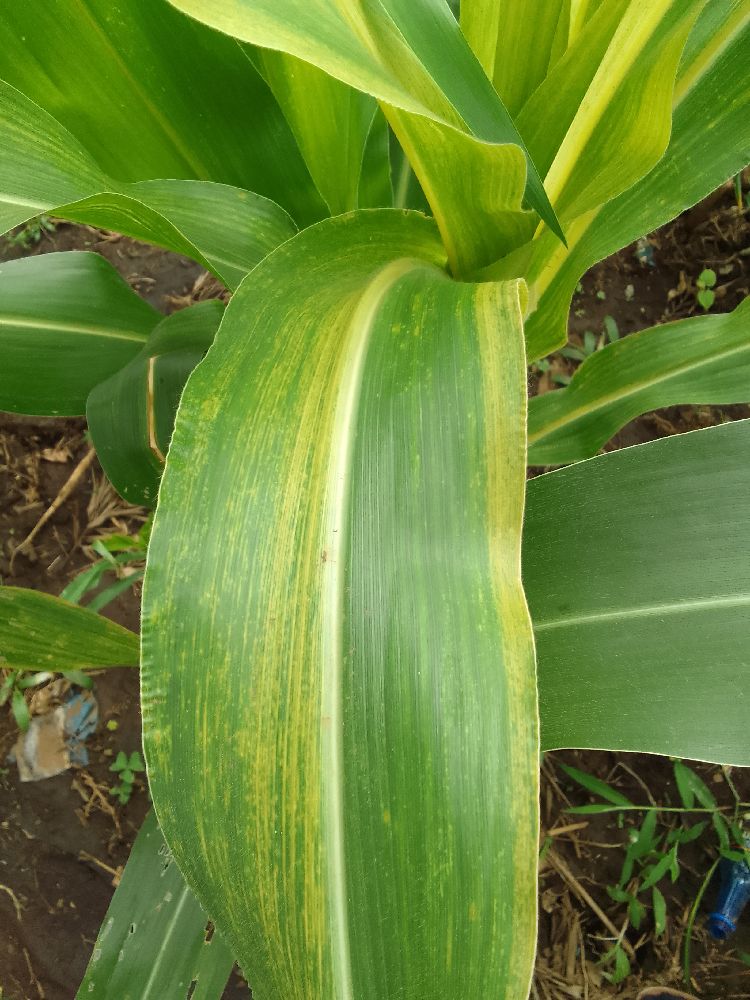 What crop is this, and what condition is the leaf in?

maize, maize lethal necrosis
